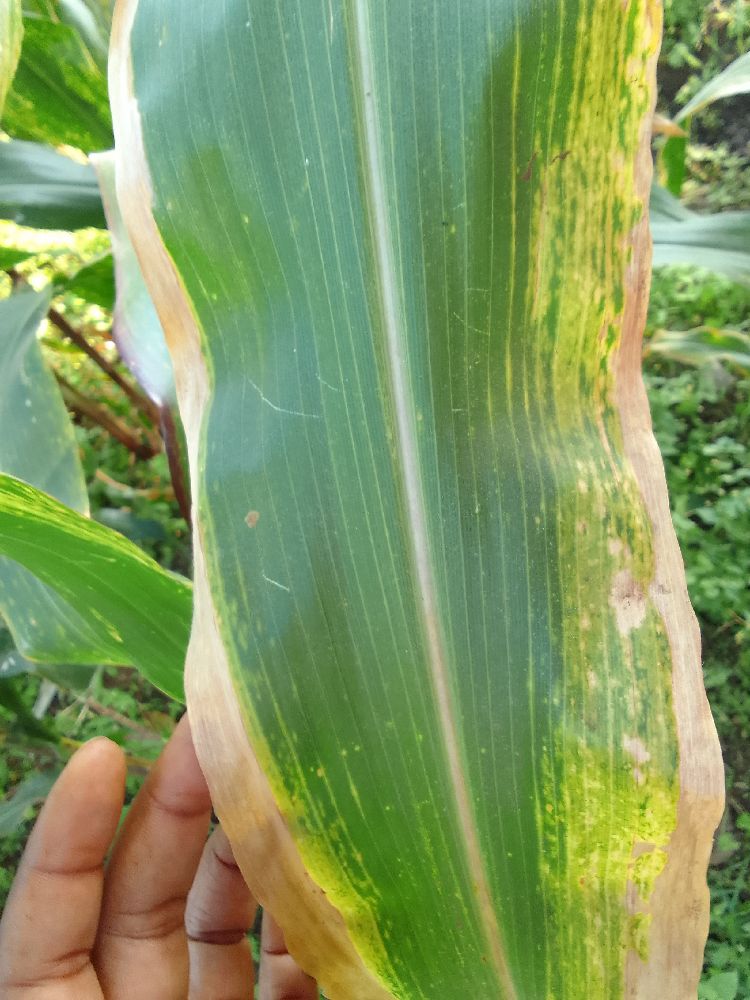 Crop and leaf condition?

maize, maize lethal necrosis
